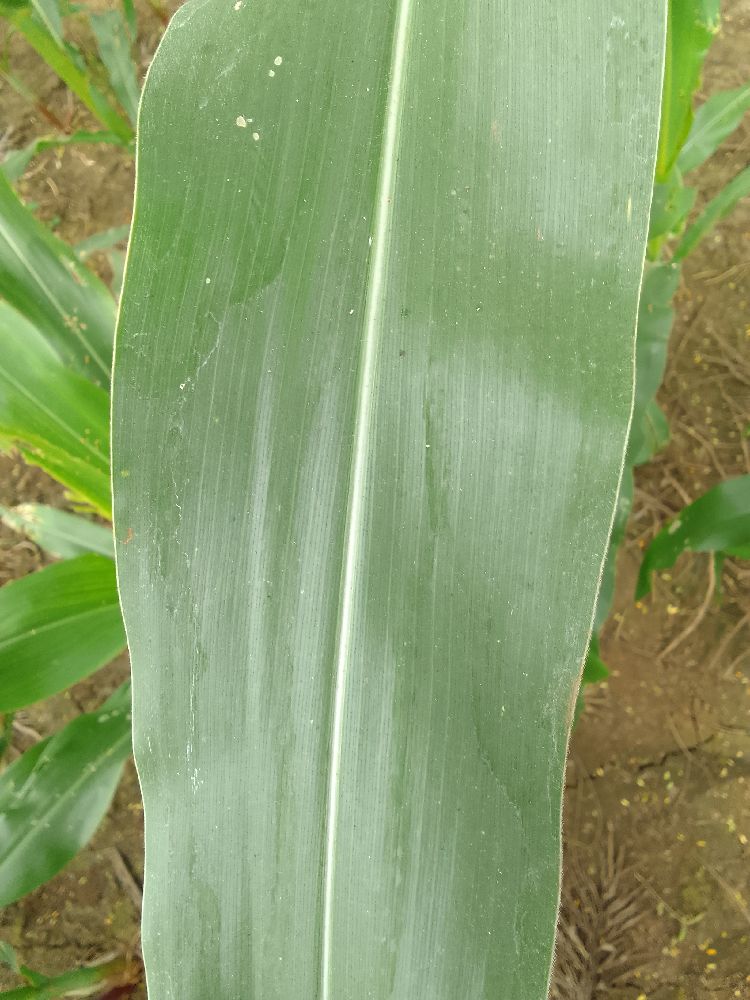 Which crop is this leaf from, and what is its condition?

maize, healthy
